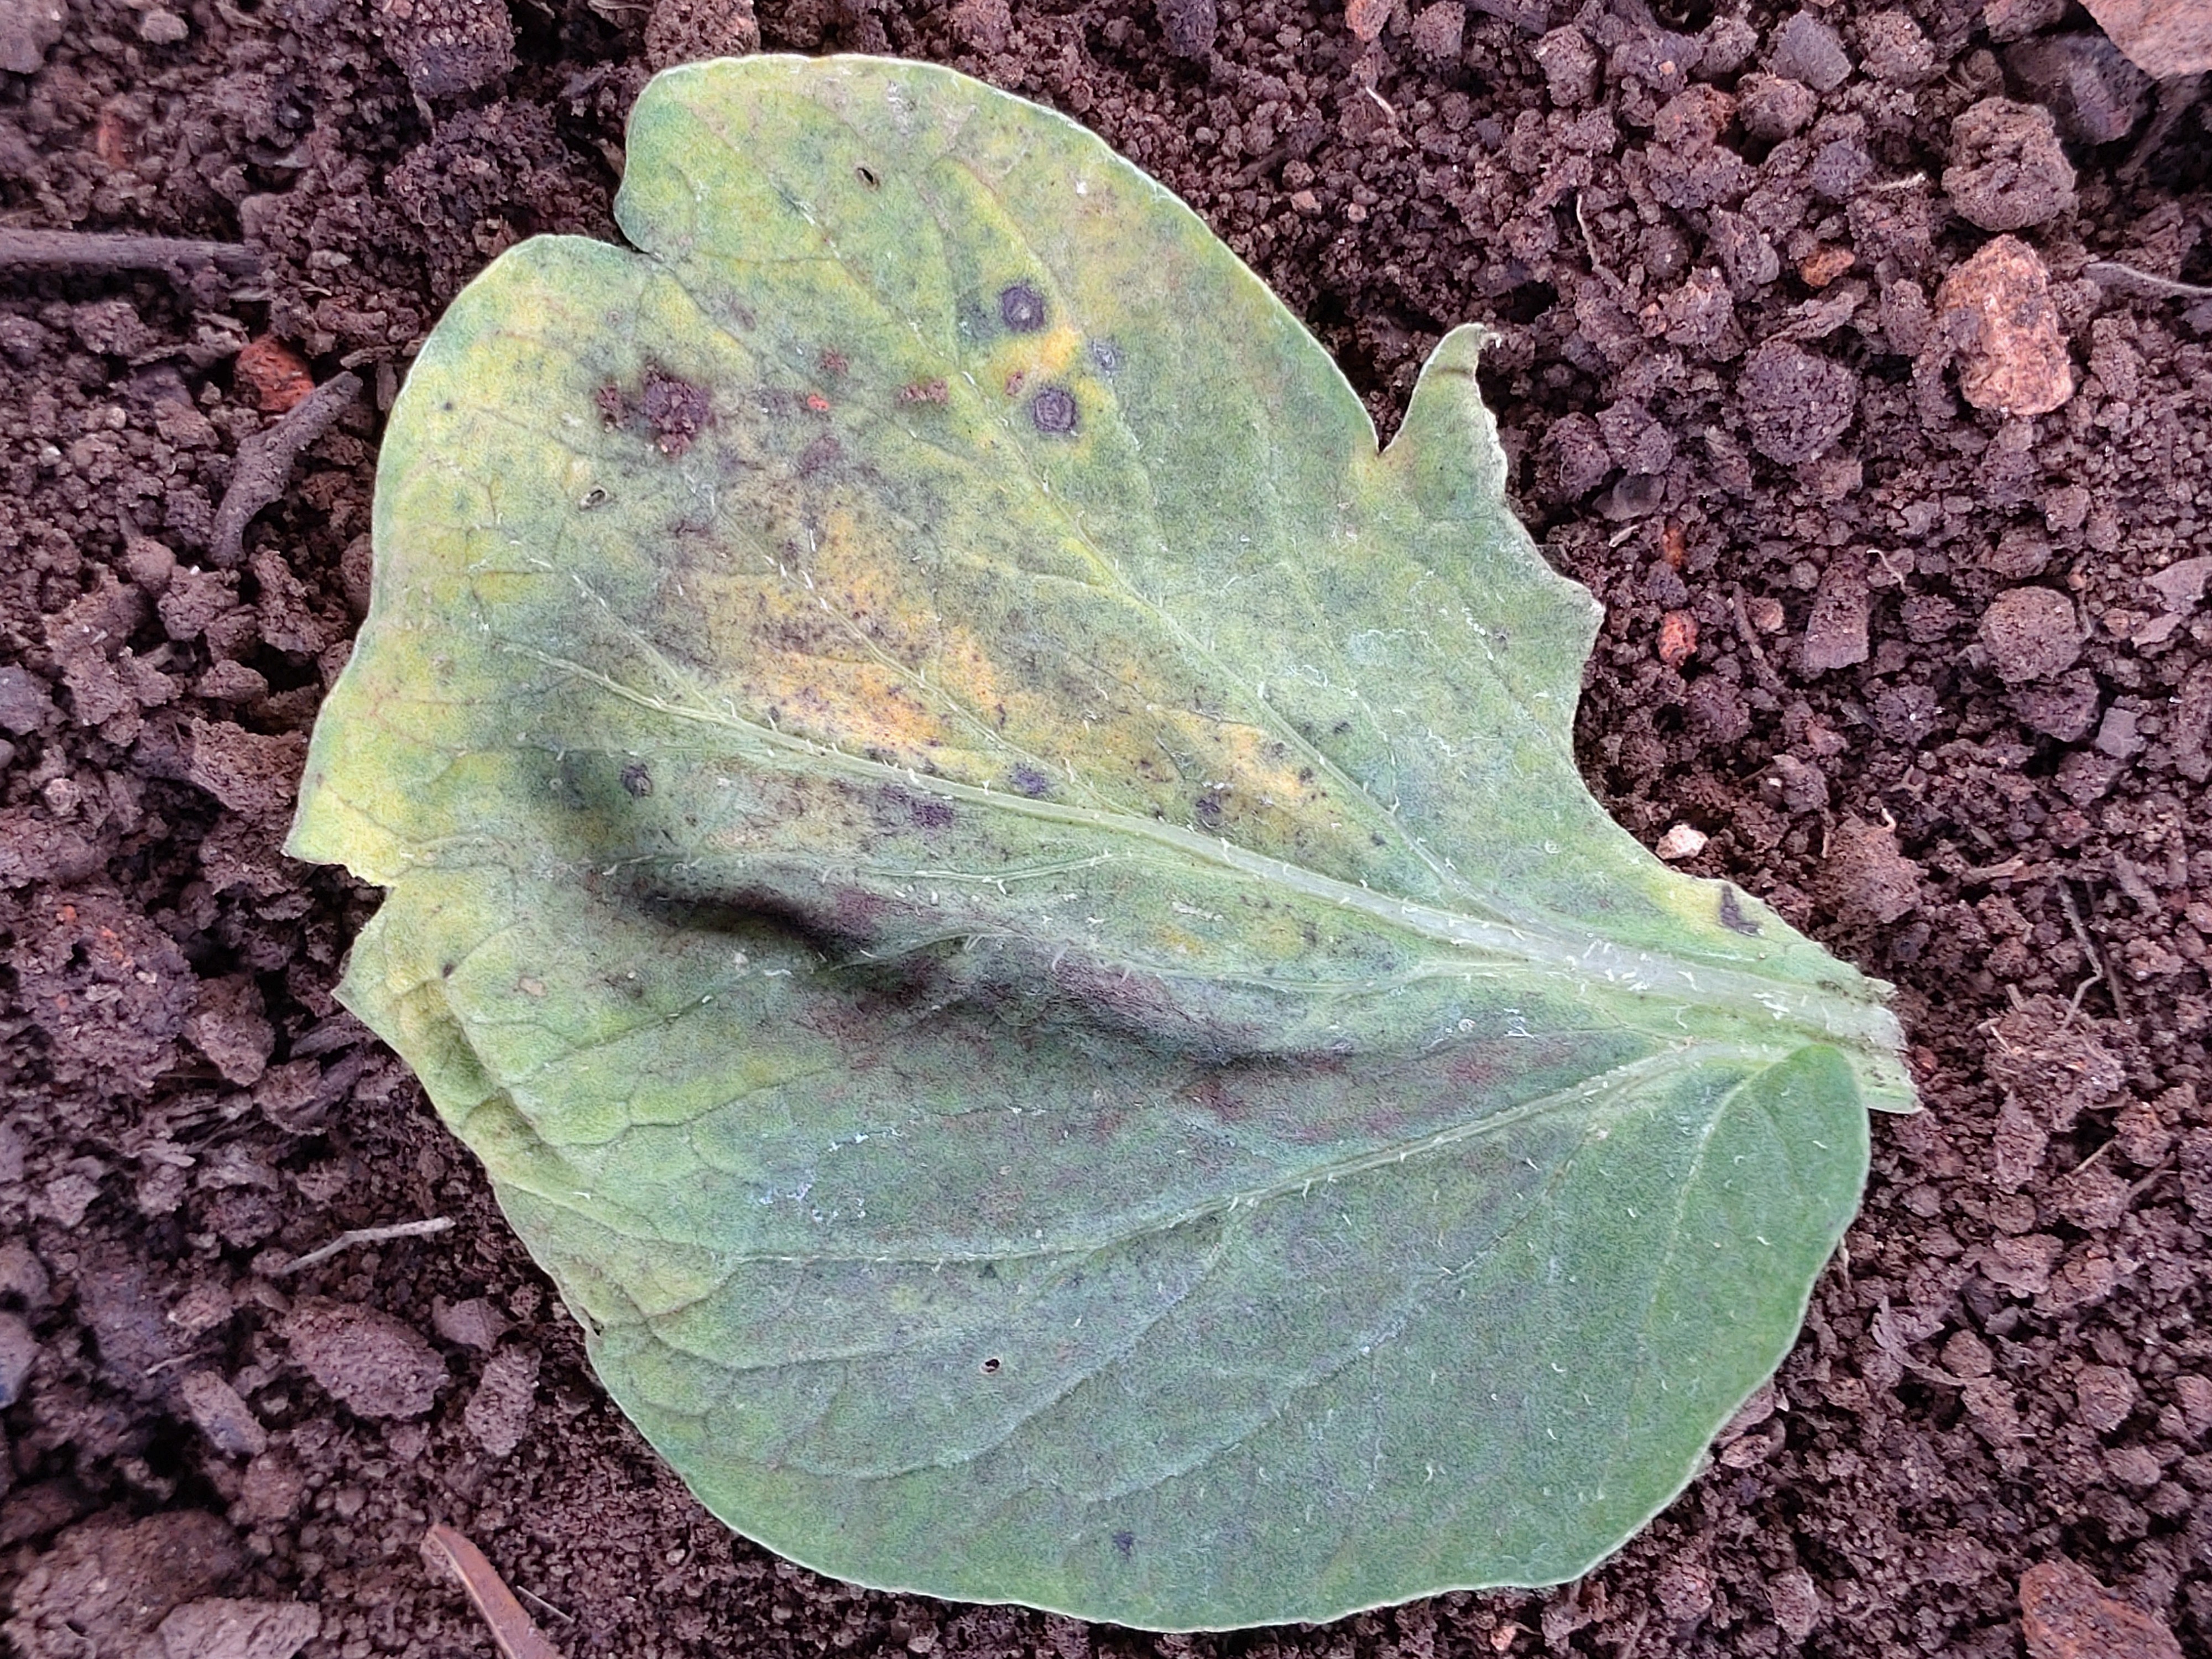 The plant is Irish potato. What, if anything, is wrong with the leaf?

late blight
